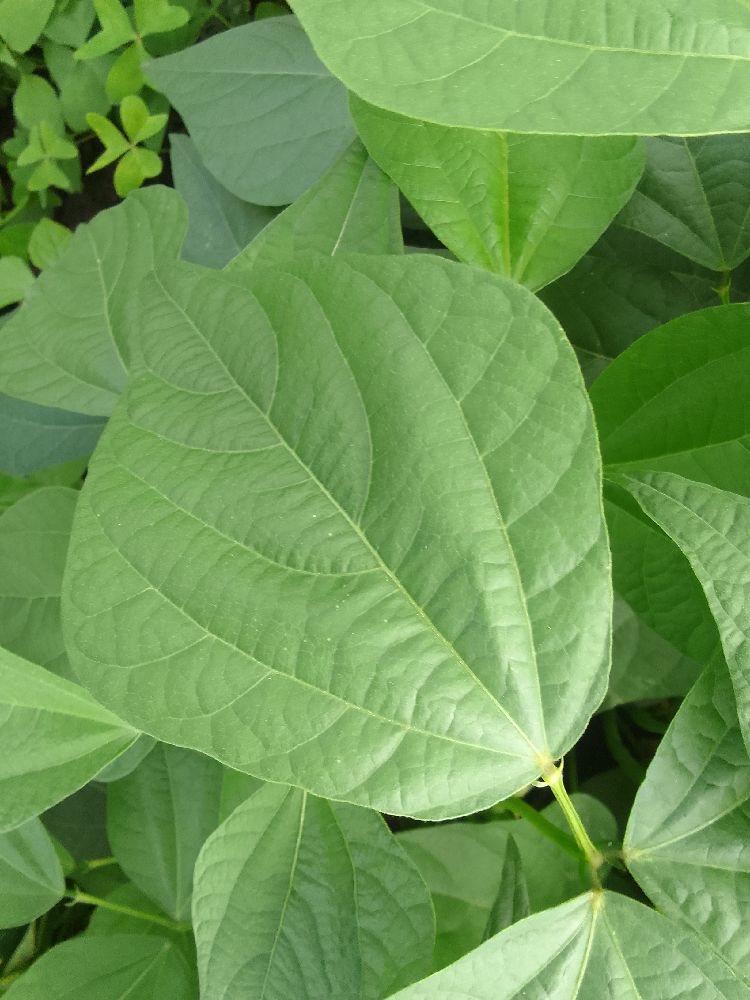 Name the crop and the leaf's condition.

common bean, healthy
